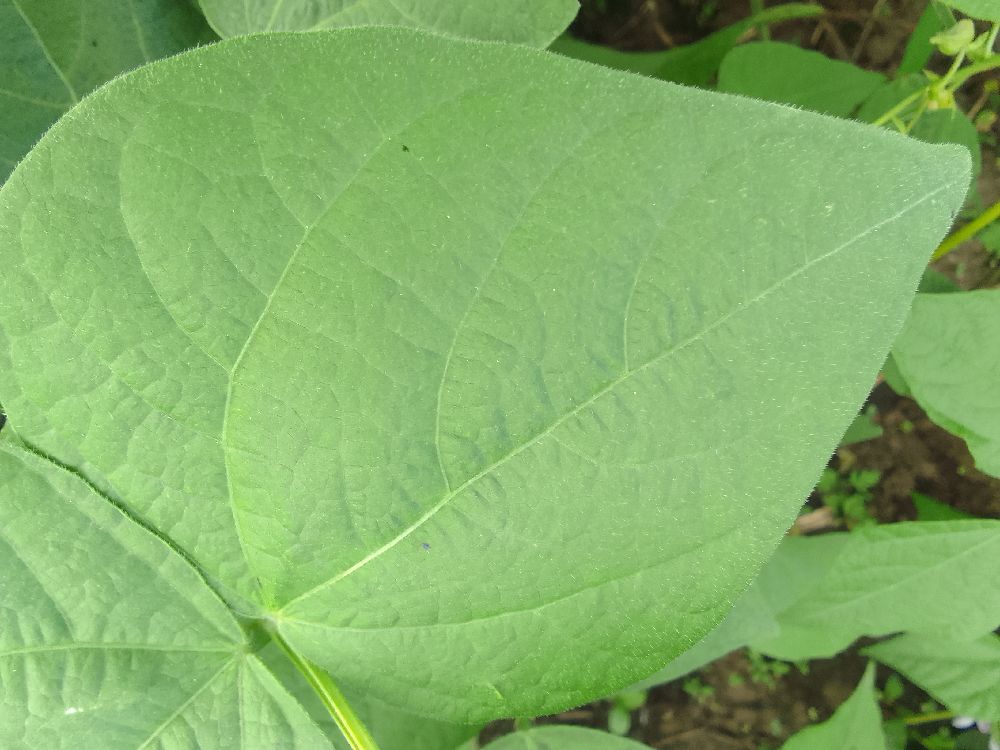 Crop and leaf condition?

common bean, healthy
